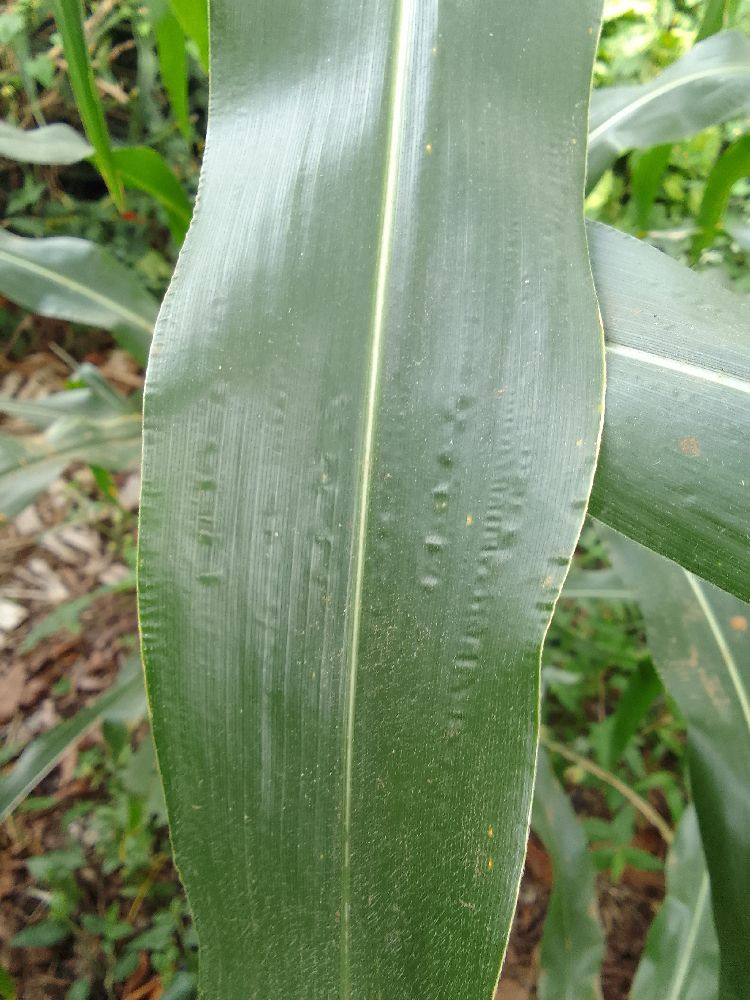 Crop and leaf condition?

maize, healthy
